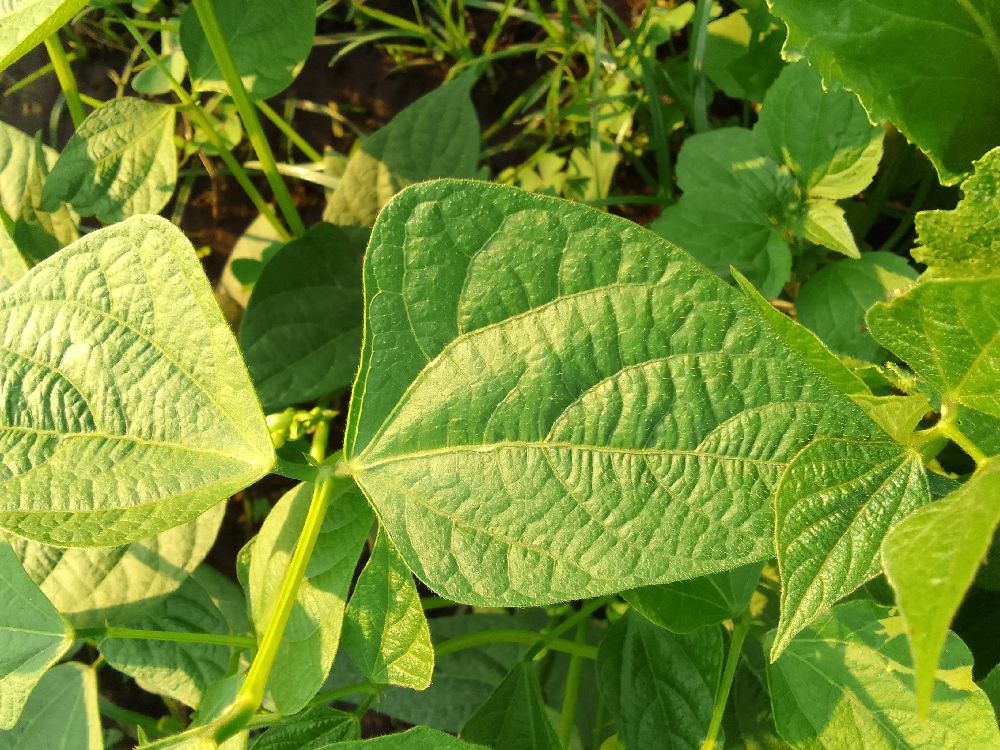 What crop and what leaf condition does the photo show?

common bean, healthy
